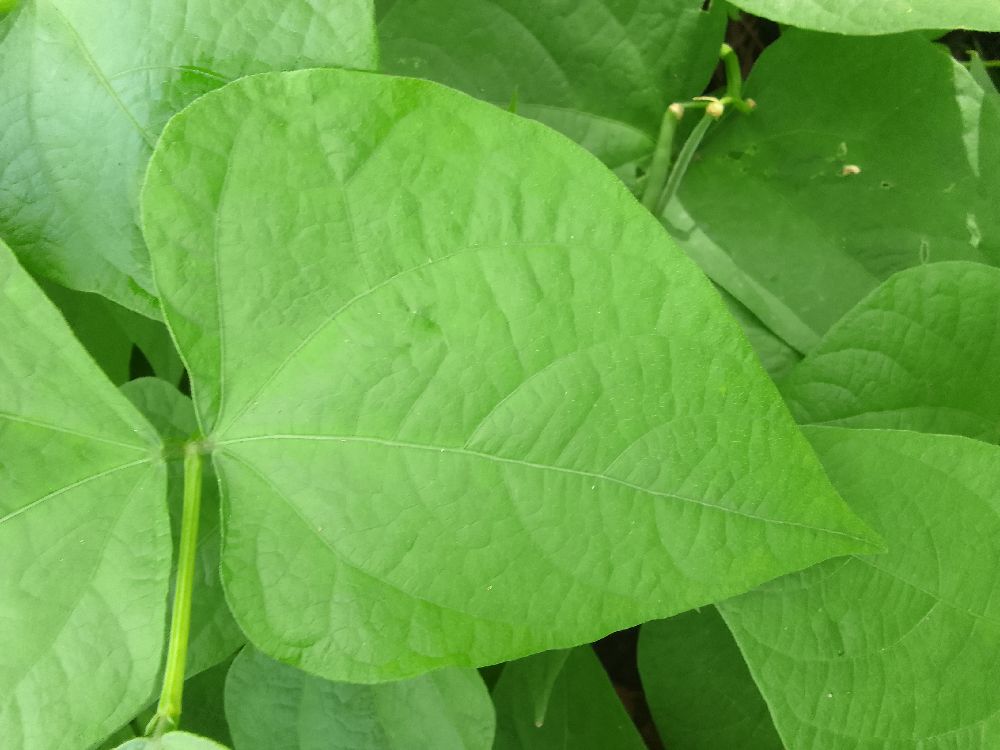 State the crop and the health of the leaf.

common bean, healthy
